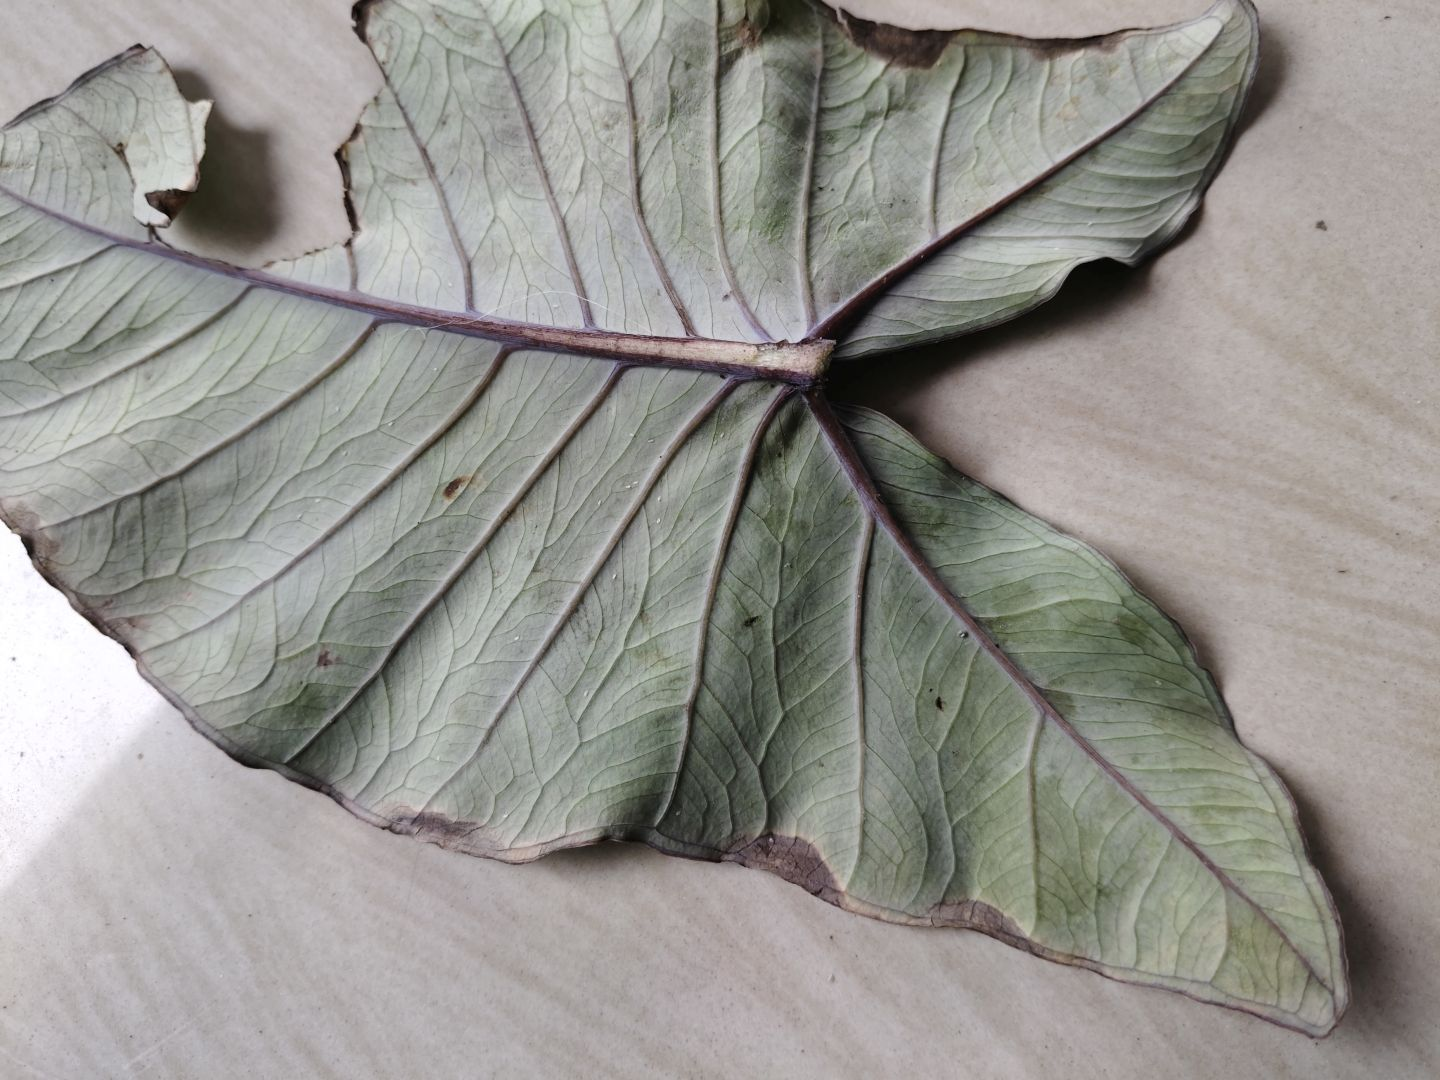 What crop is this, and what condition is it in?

taro, leaf blight
